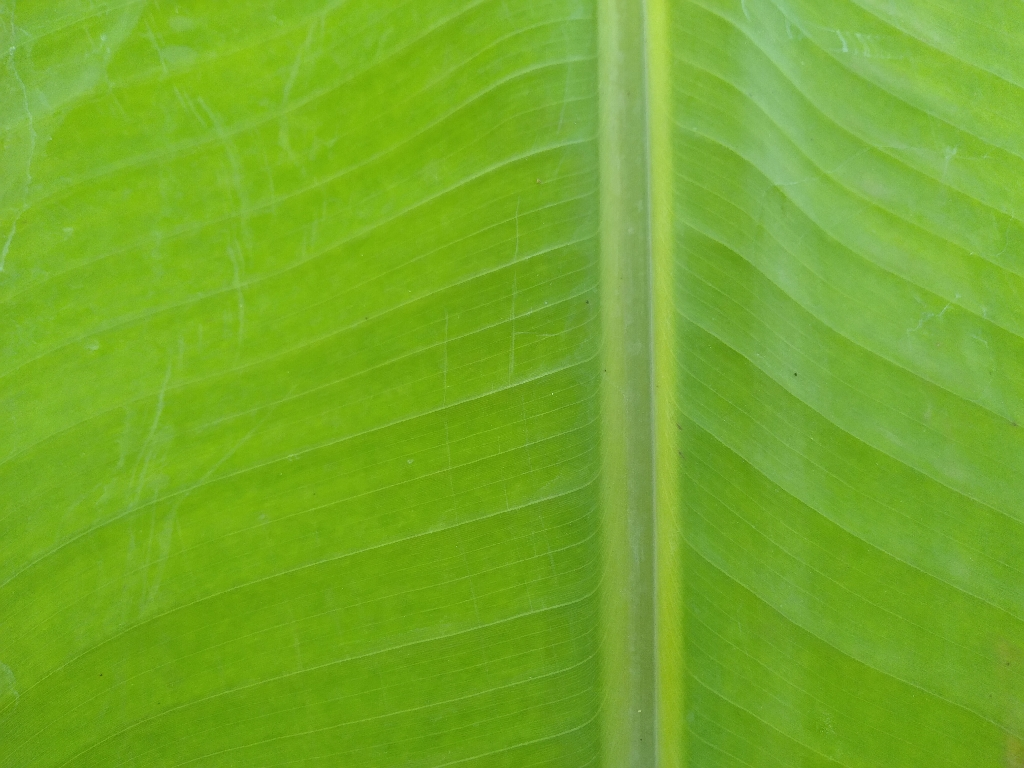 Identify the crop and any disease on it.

banana, healthy
